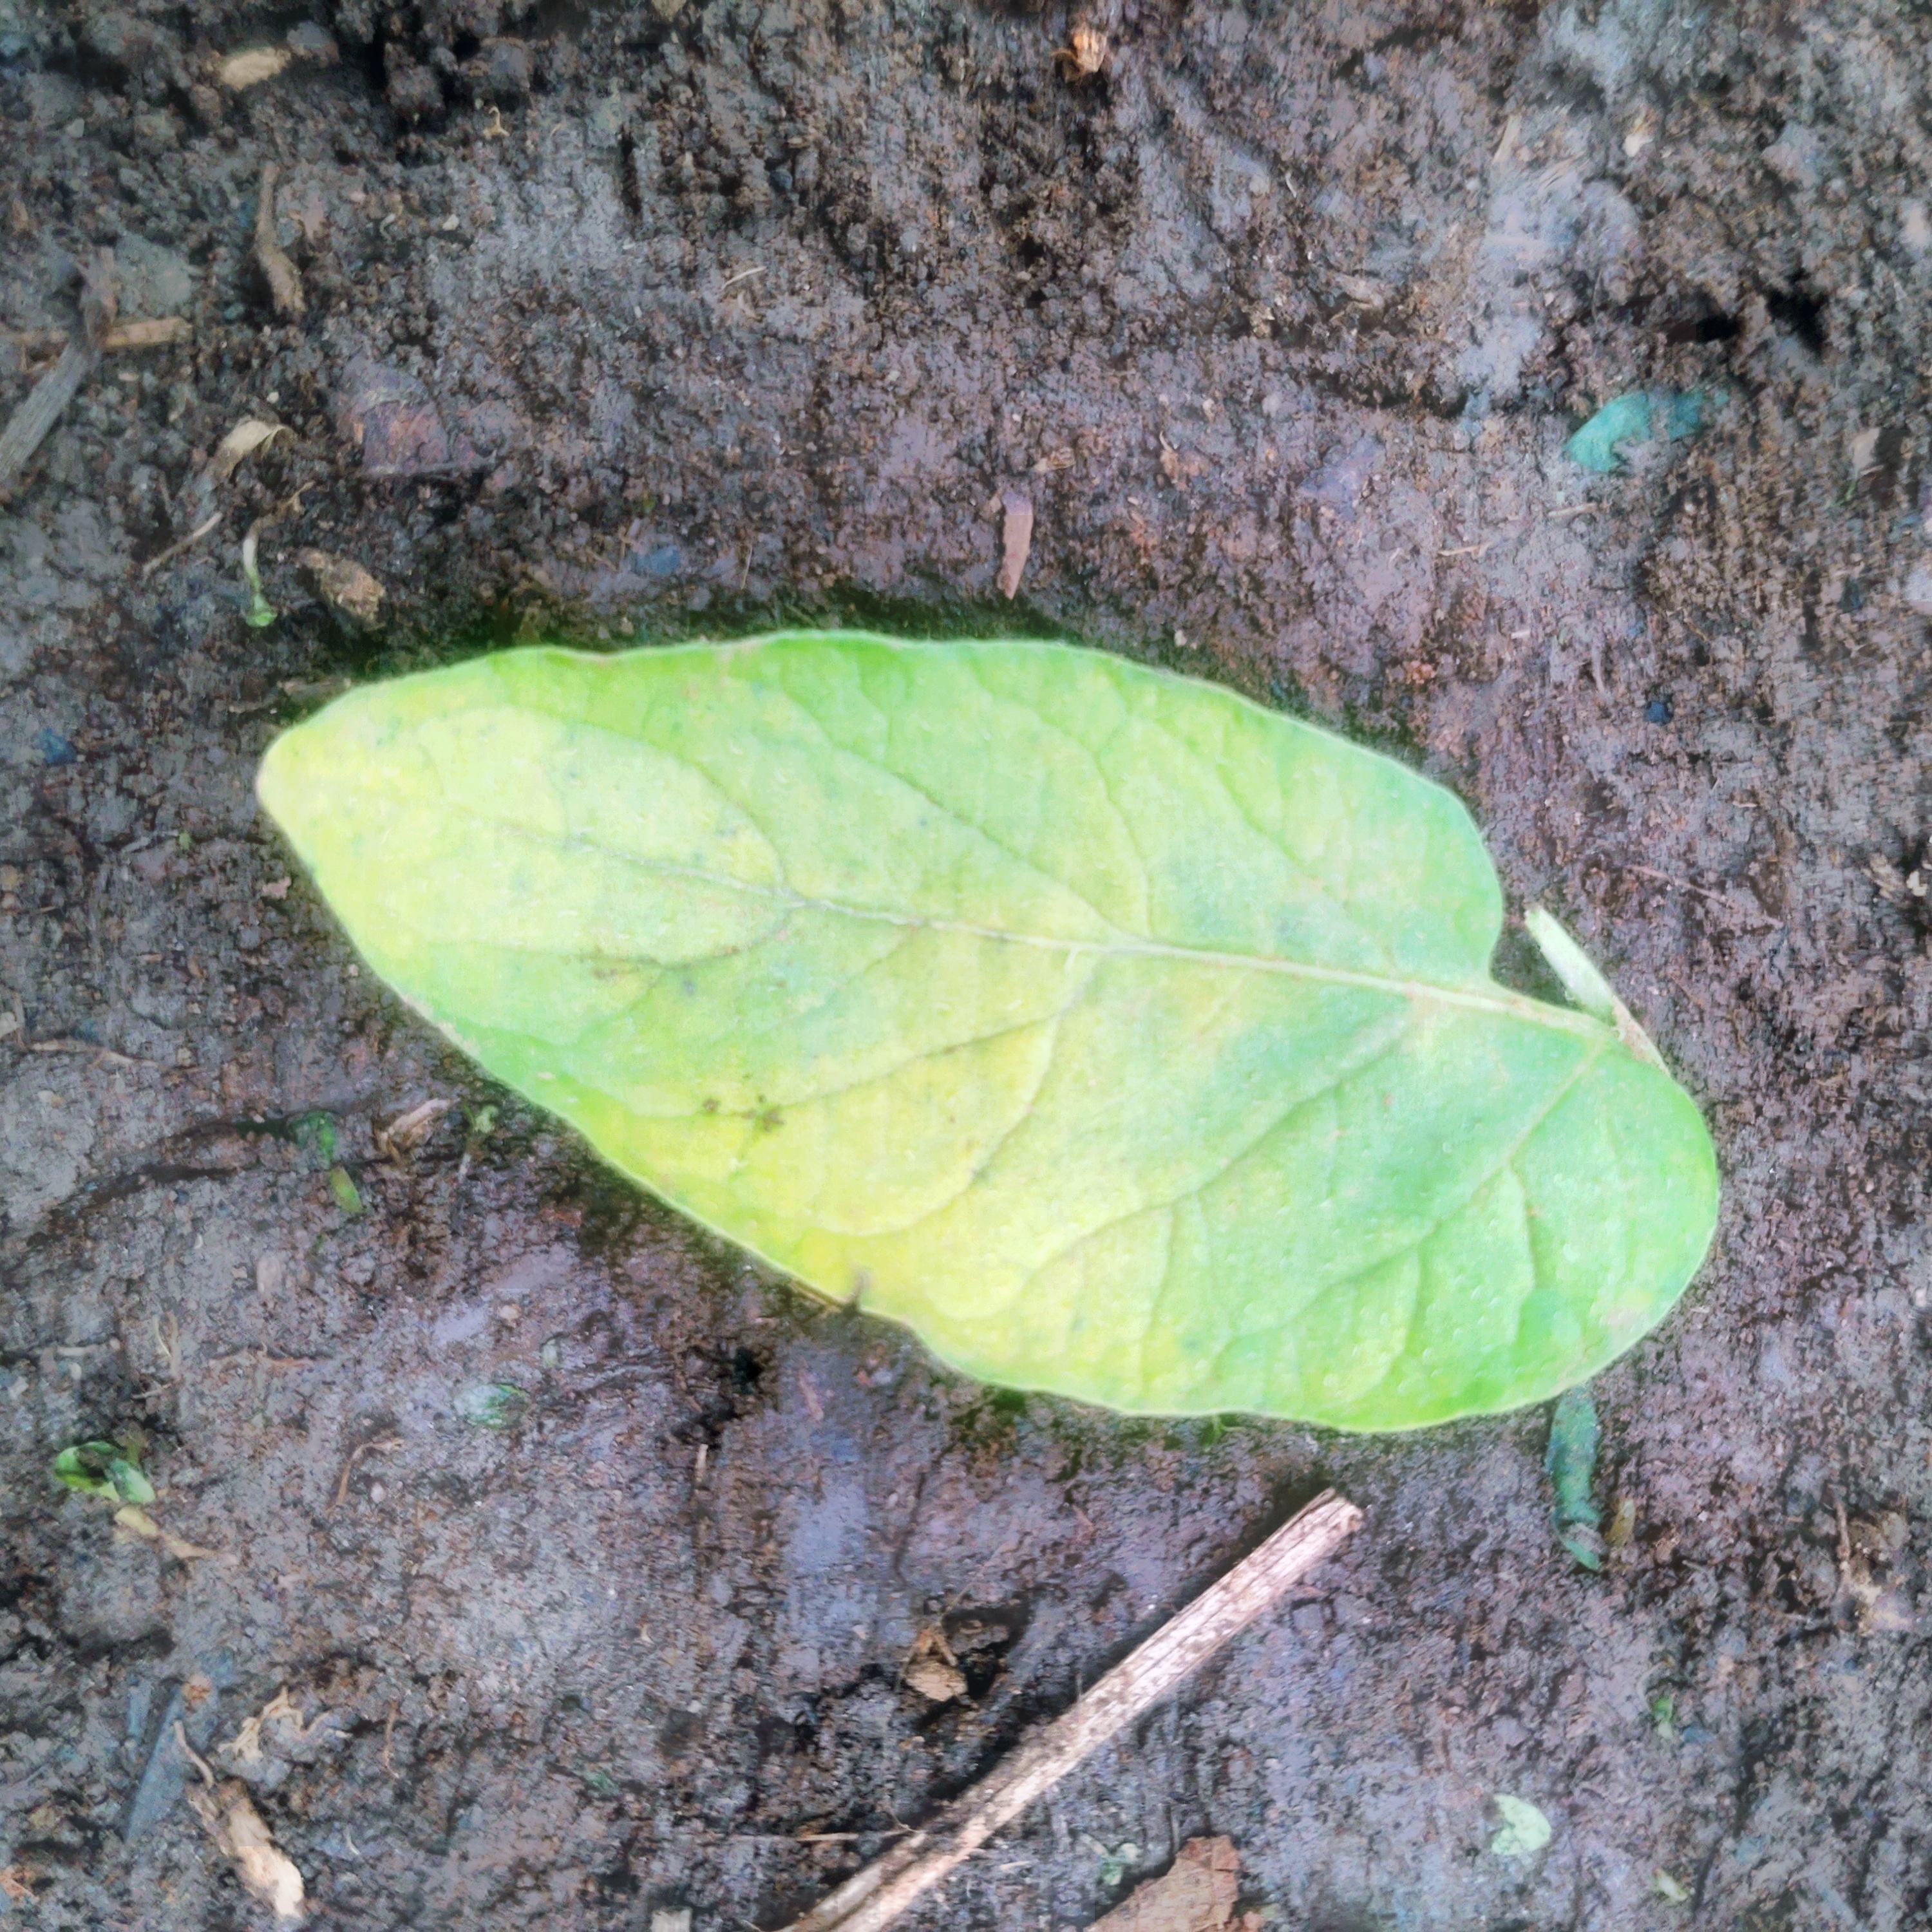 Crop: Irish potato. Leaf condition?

late blight
